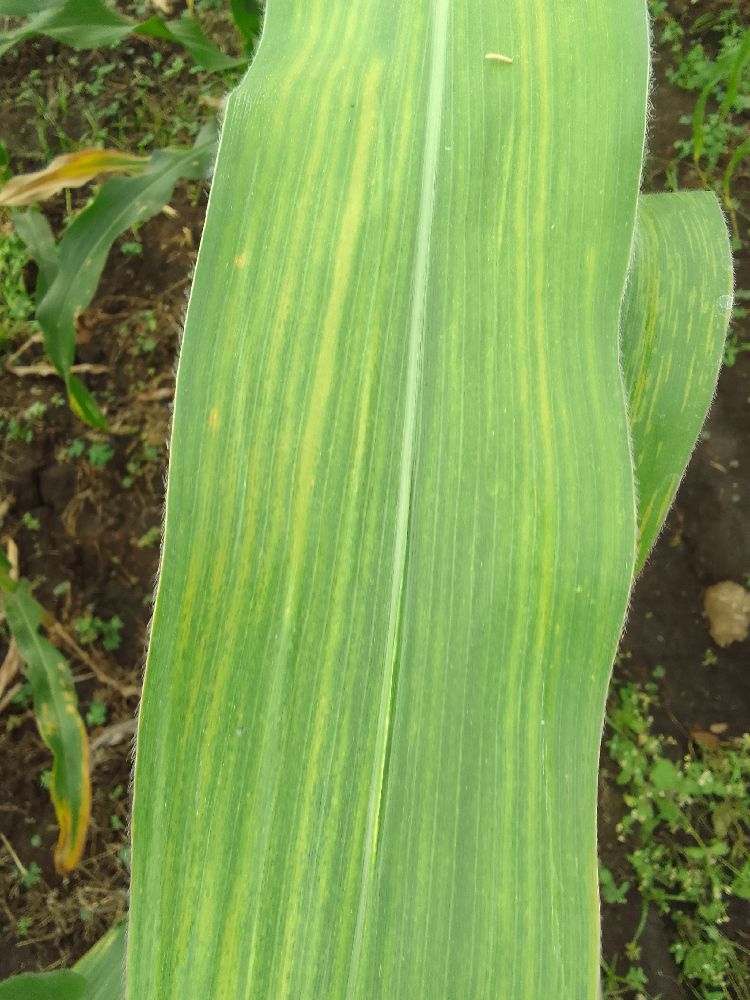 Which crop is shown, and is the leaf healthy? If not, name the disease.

maize, maize lethal necrosis
